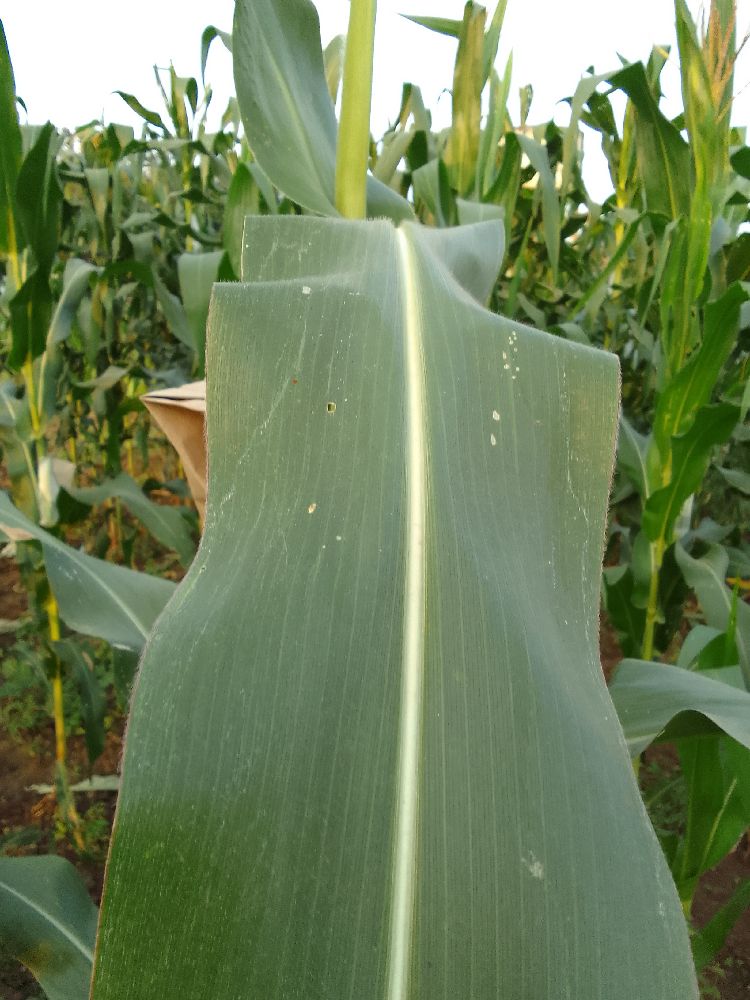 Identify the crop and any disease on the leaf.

maize, healthy
